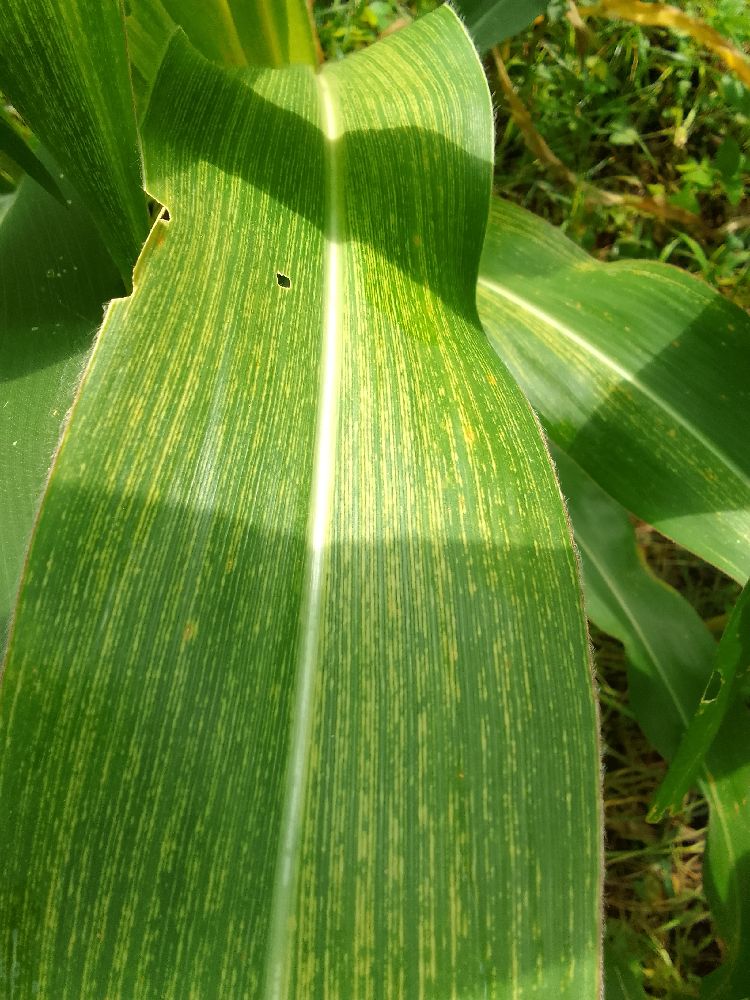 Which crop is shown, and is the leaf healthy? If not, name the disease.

maize, maize streak virus
